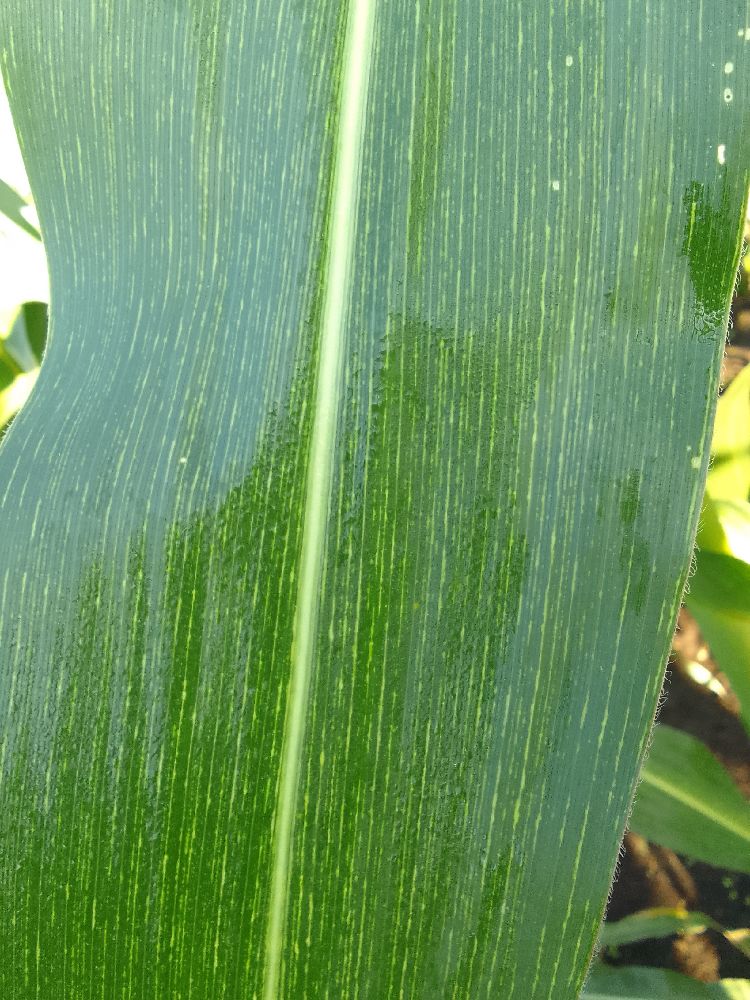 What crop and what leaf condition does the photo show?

maize, maize streak virus
